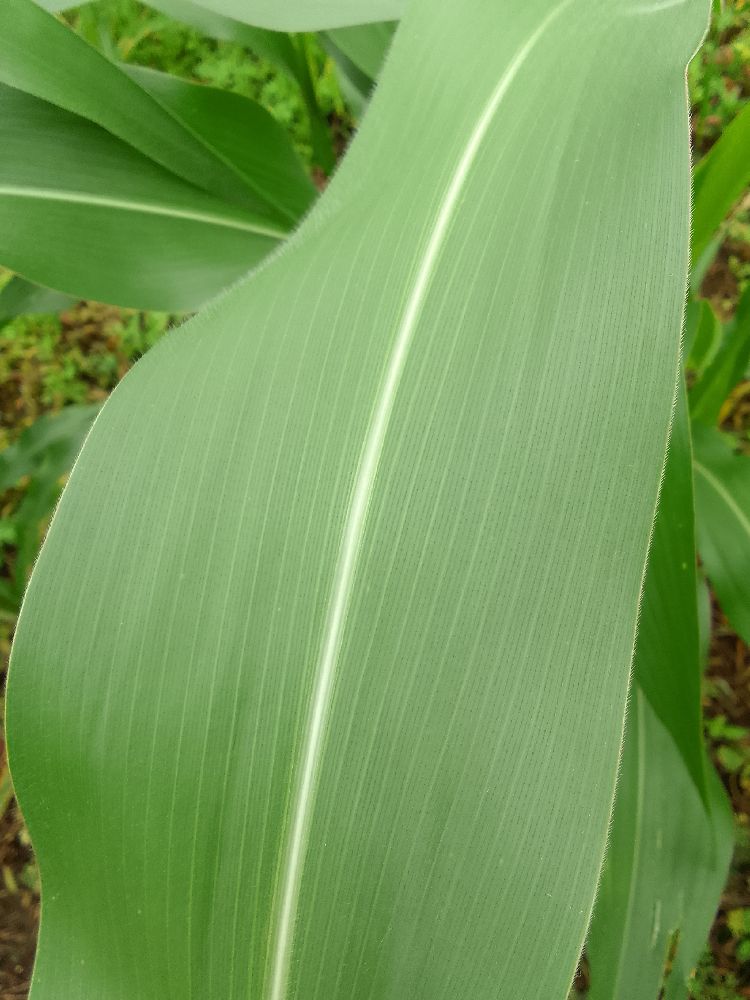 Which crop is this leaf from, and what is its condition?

maize, healthy
